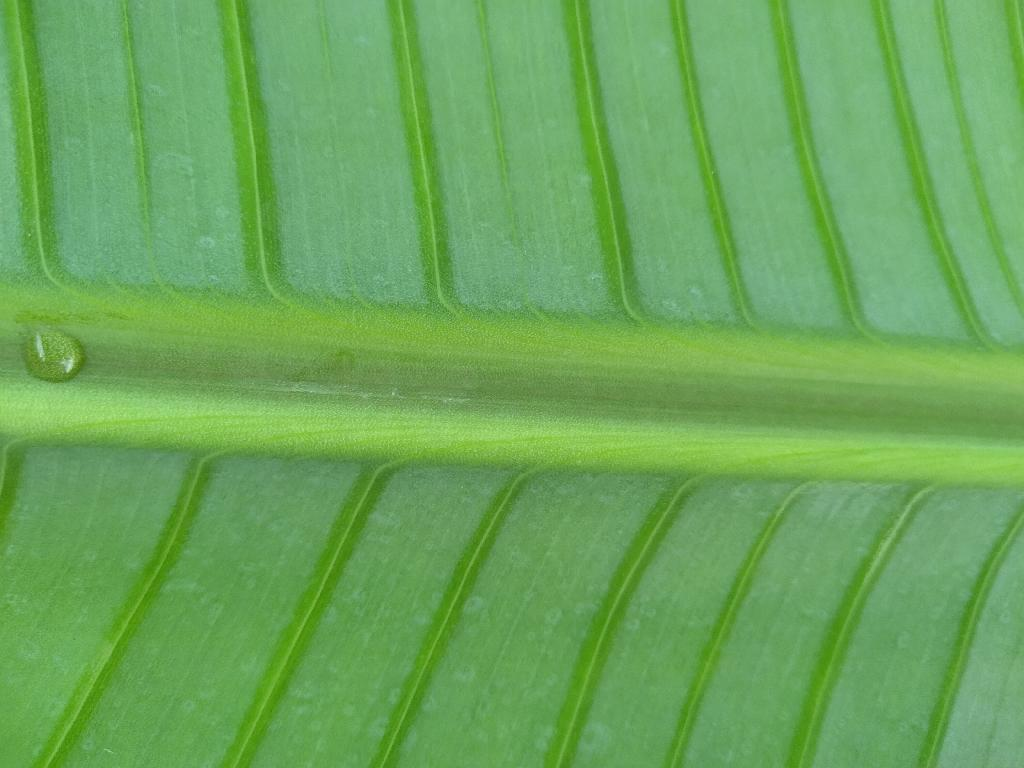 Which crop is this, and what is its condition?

banana, healthy
